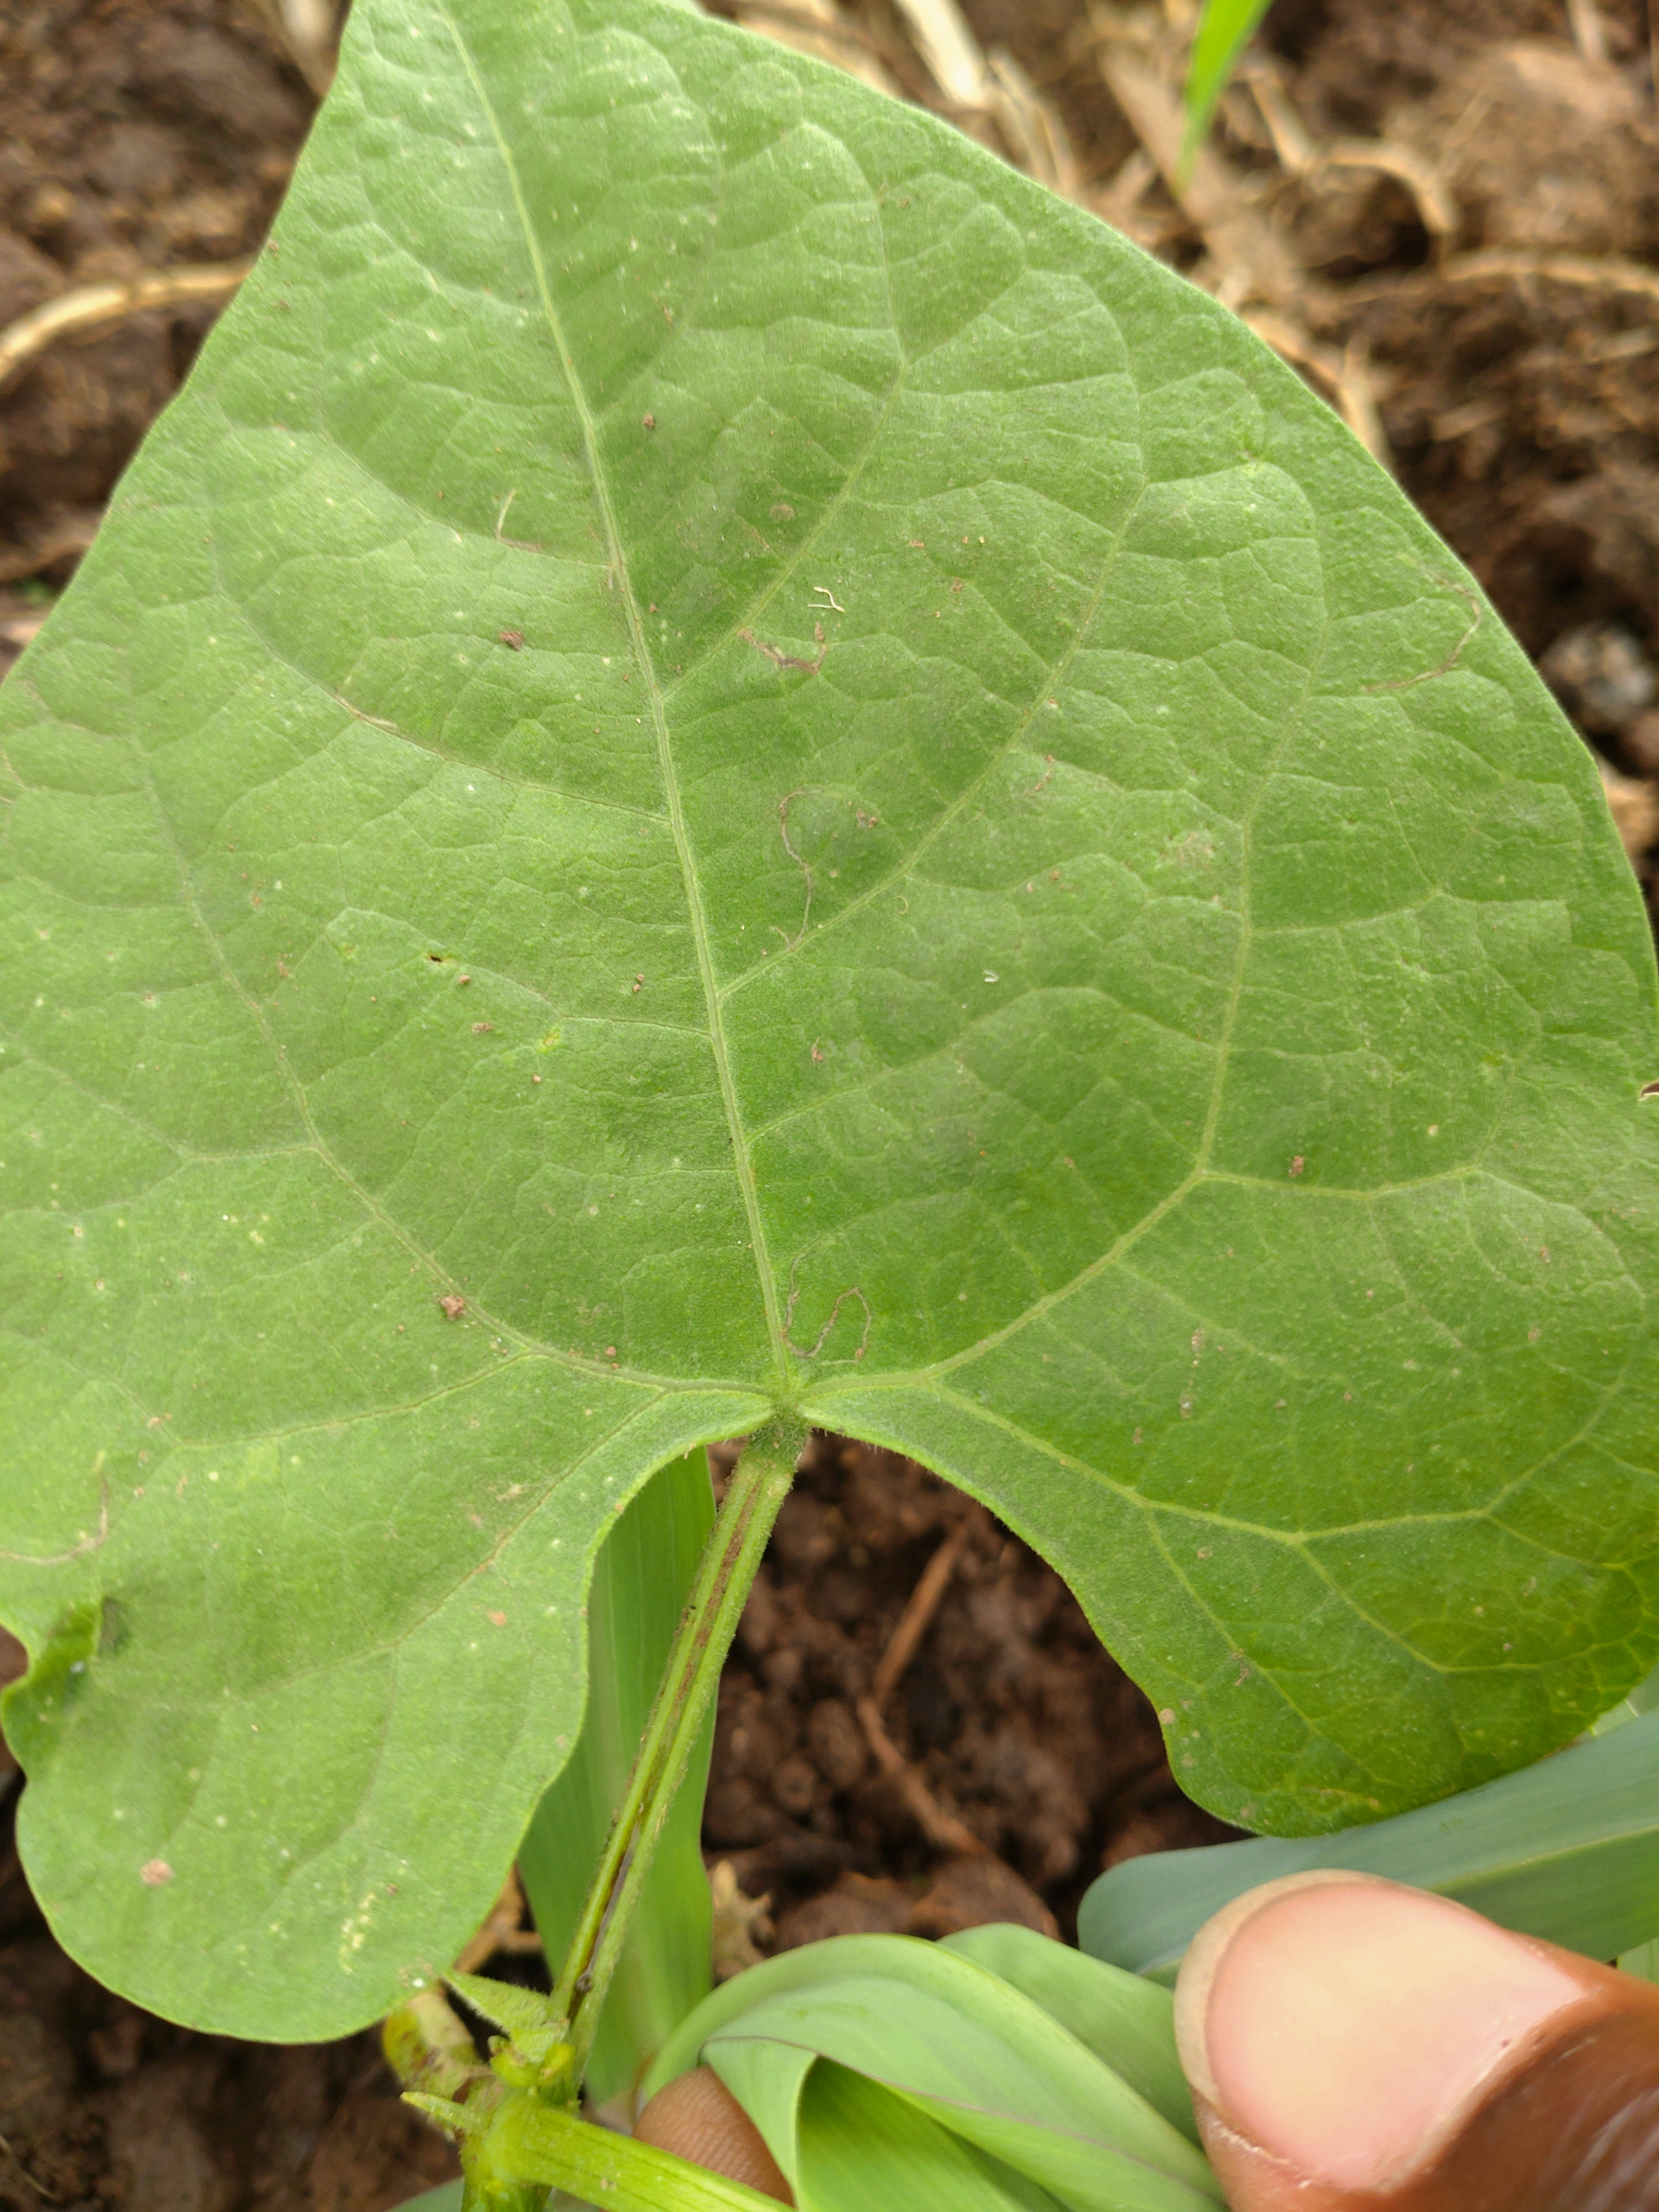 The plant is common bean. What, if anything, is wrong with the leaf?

healthy
